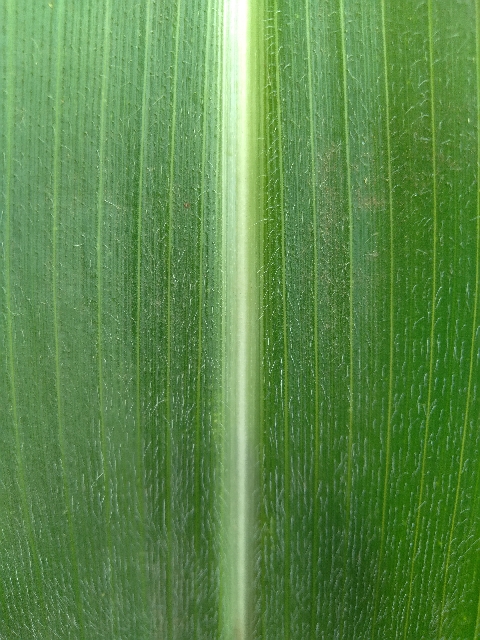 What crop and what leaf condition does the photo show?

maize, healthy
